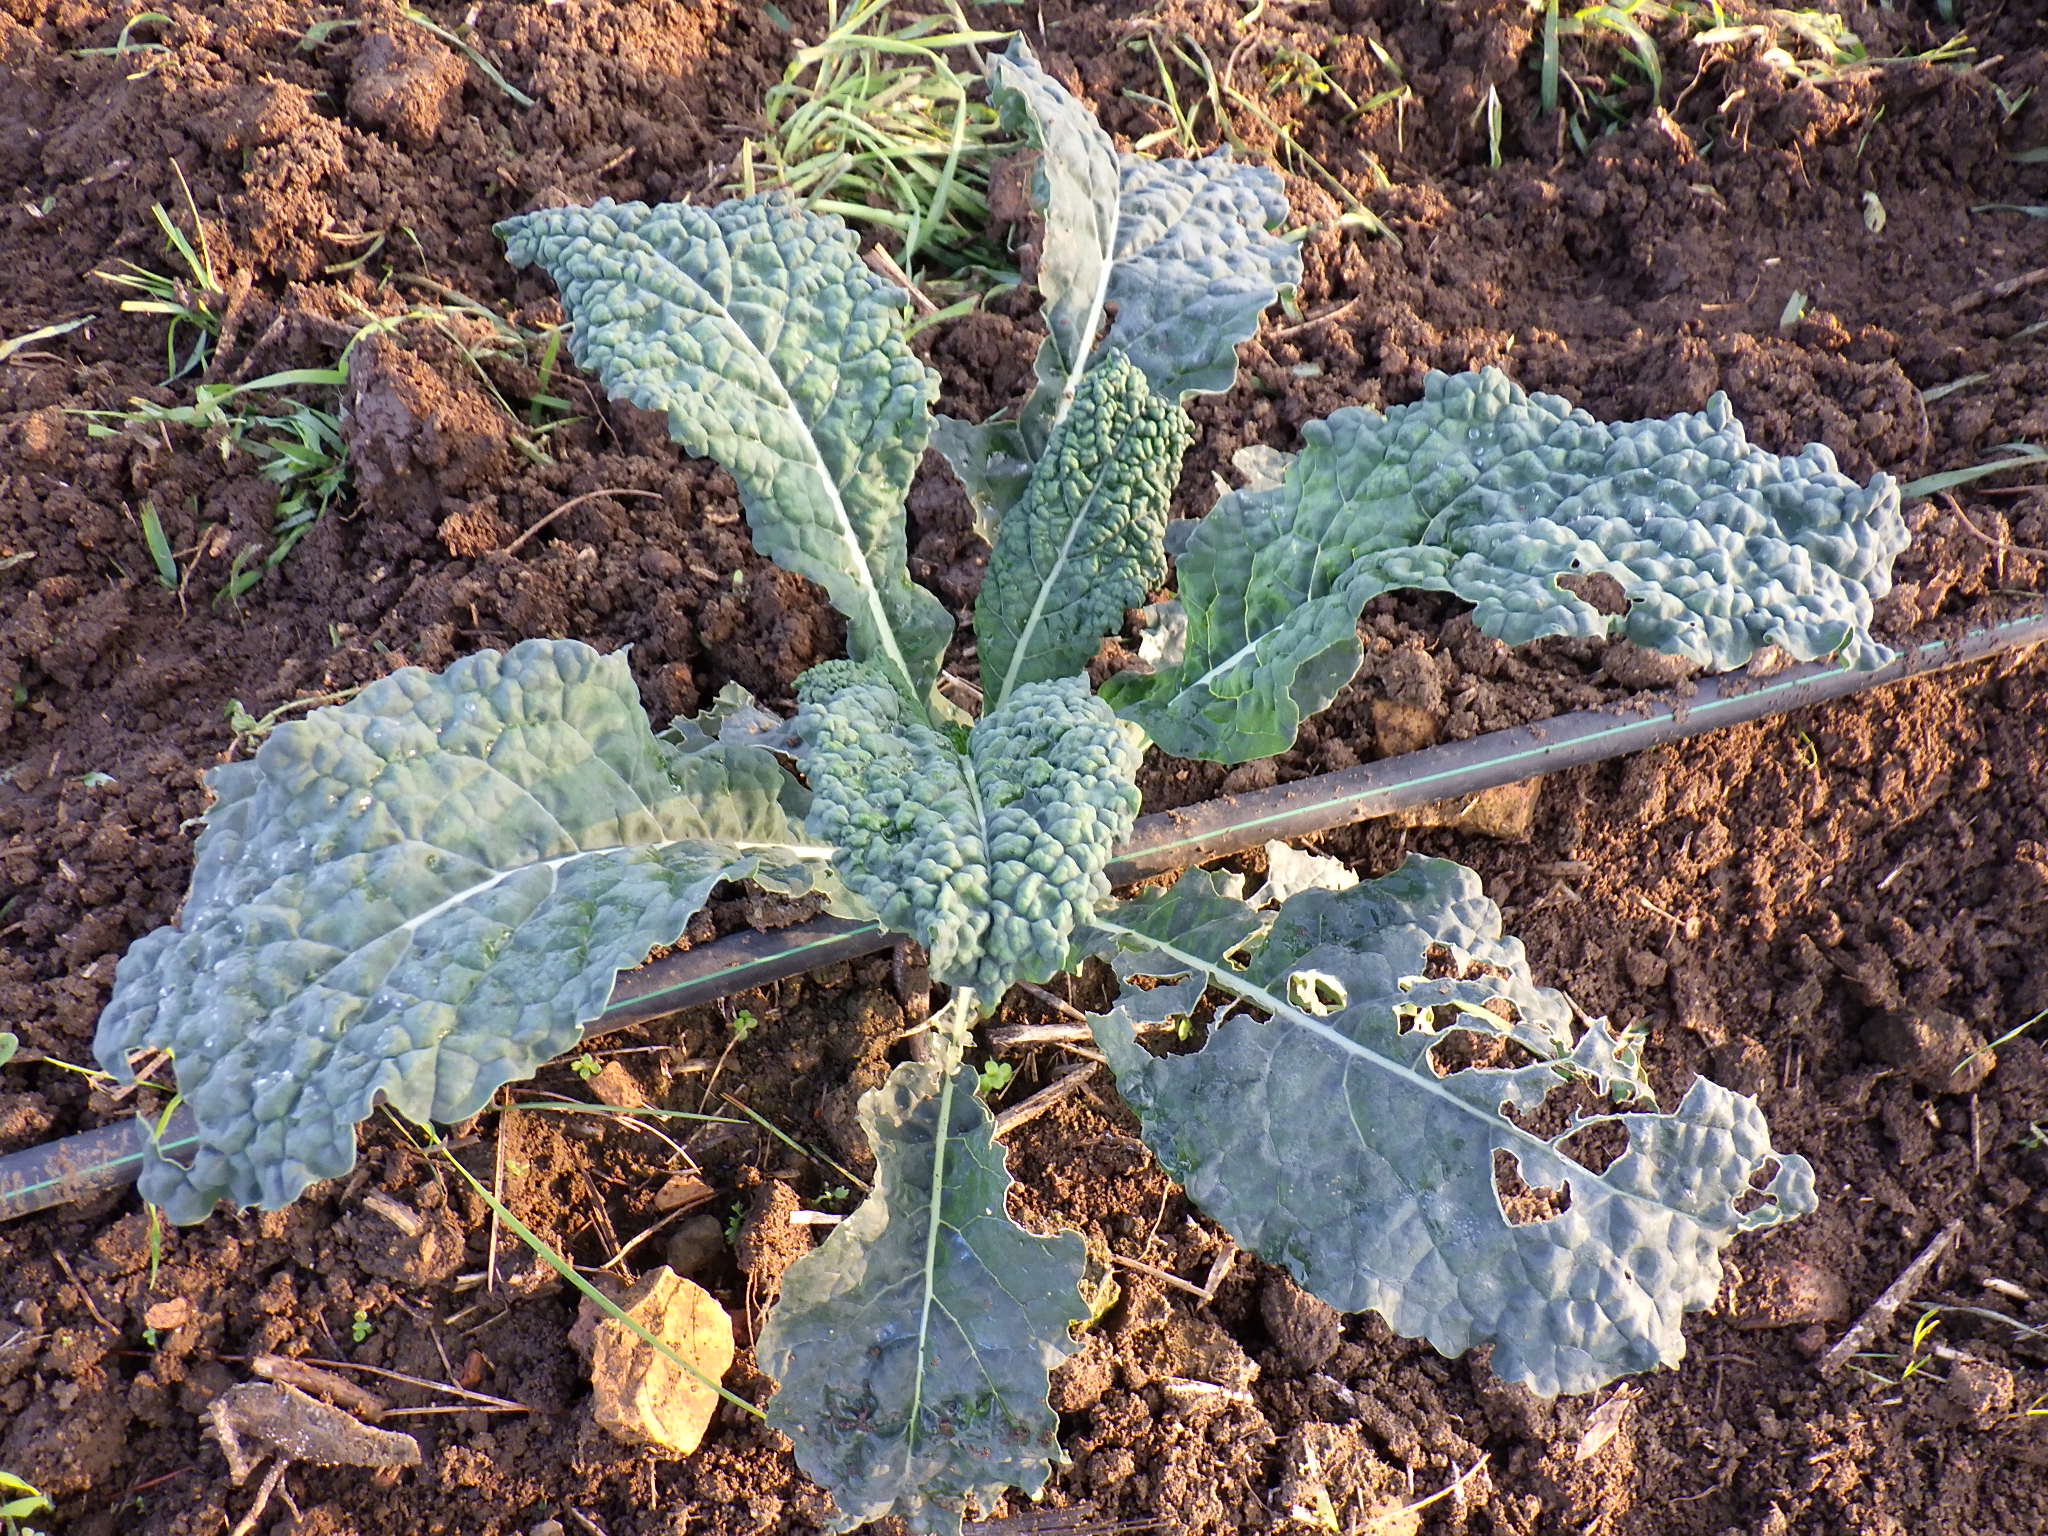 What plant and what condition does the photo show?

kale, phytophagous
